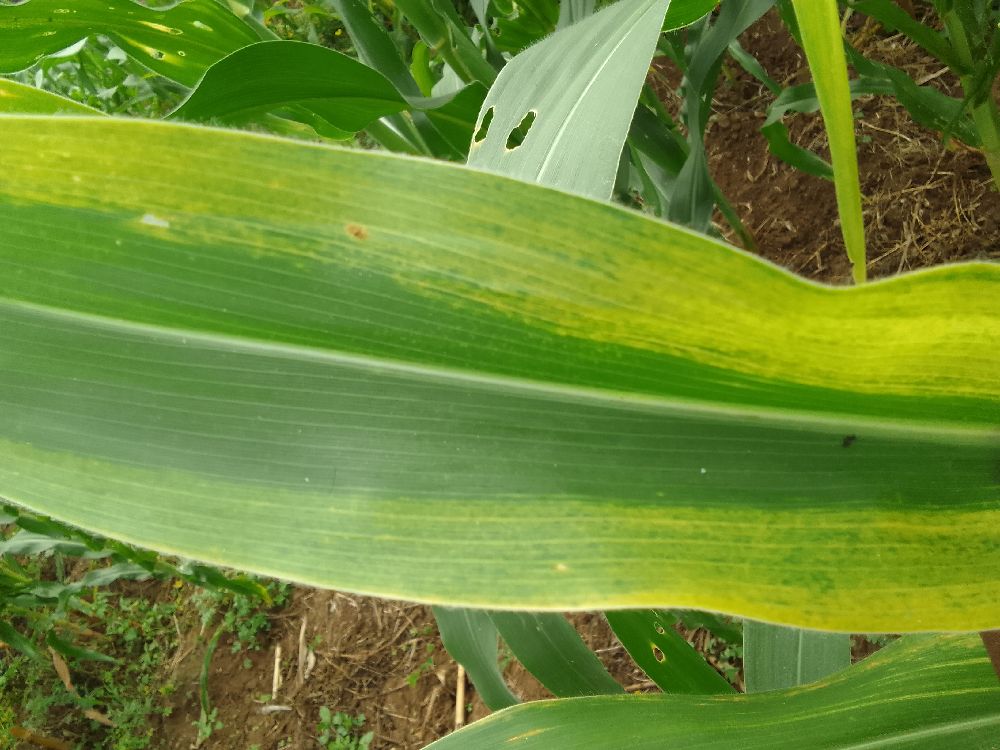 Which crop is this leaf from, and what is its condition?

maize, maize lethal necrosis
